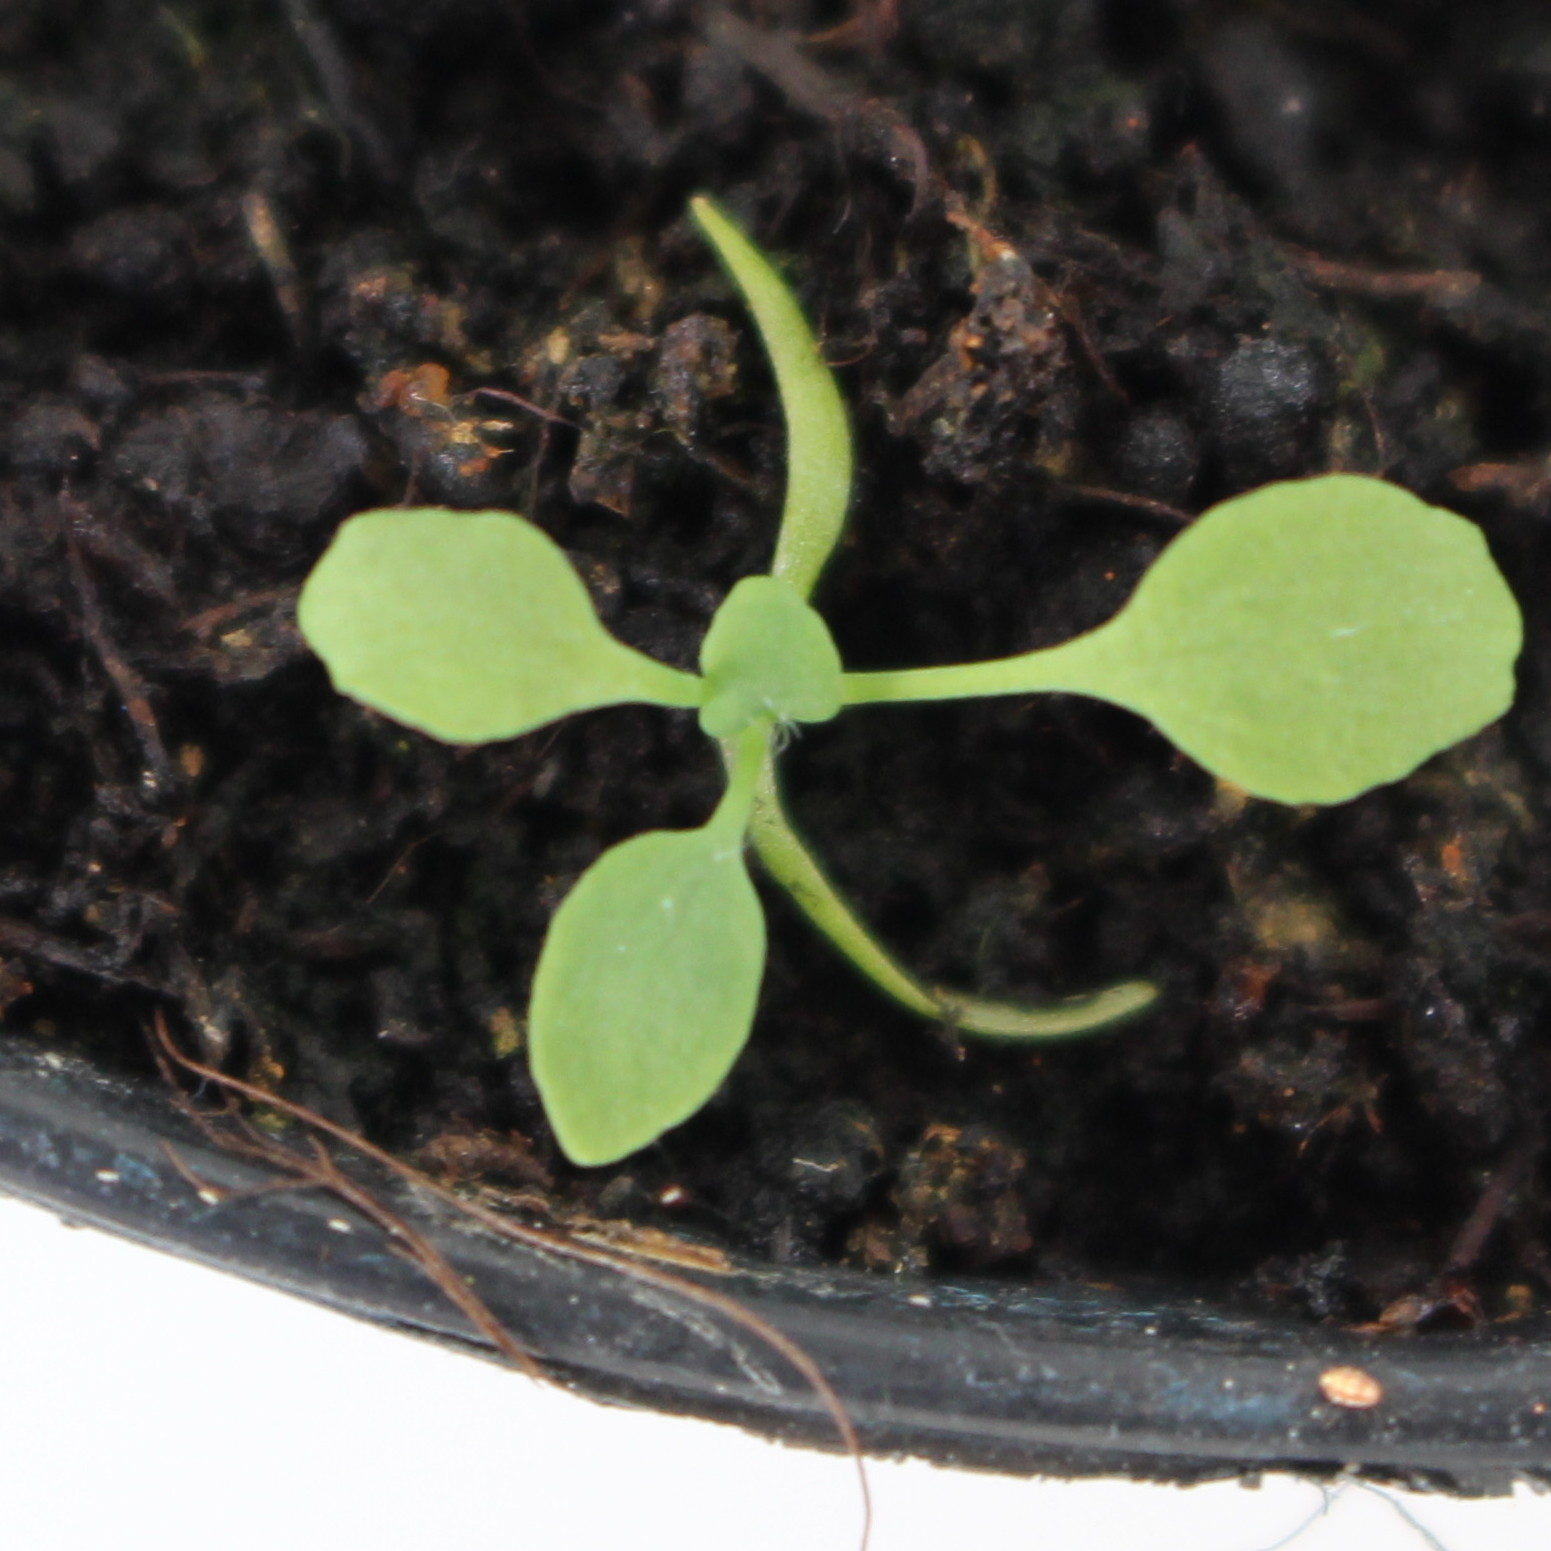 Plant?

Papaver rhoeas
